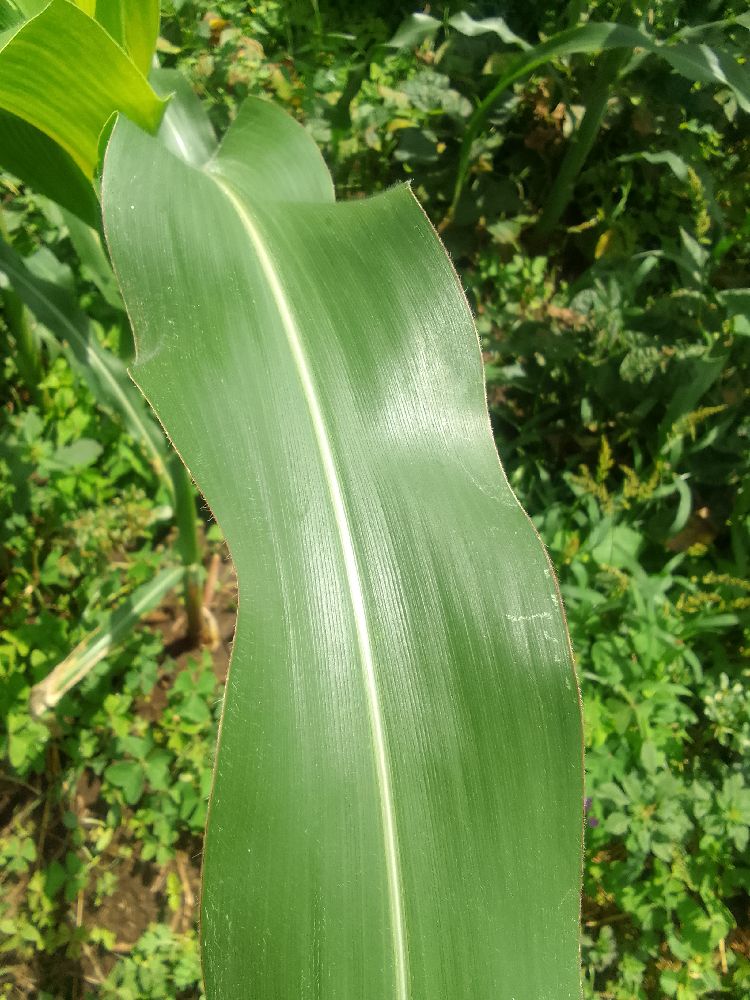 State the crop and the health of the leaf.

maize, healthy
